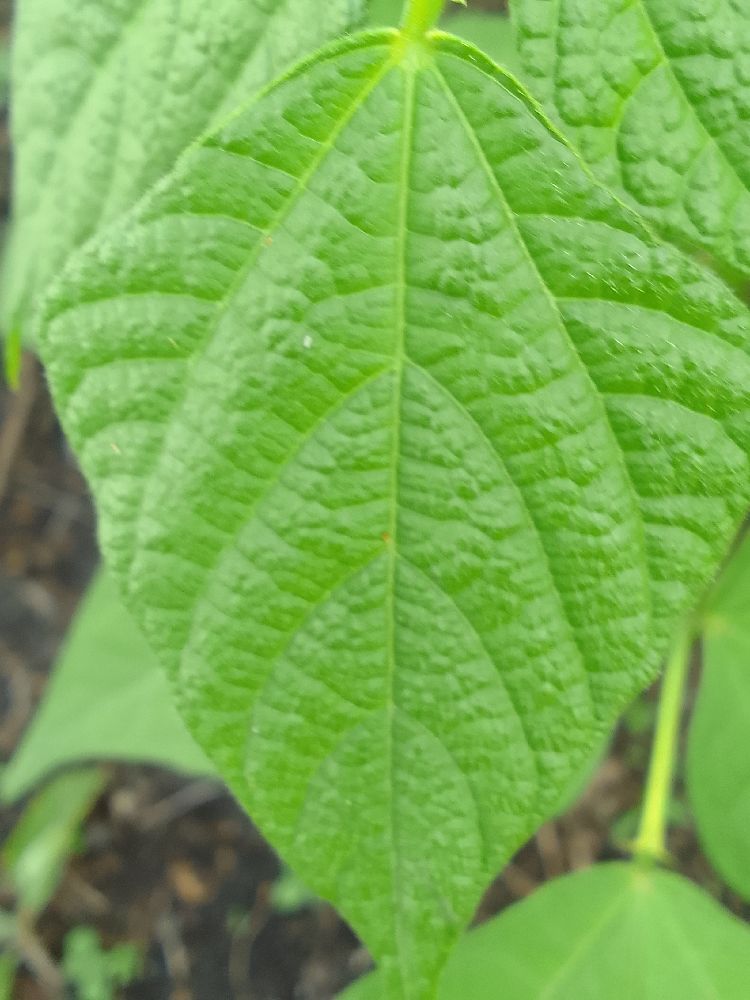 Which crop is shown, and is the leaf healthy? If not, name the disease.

common bean, healthy
